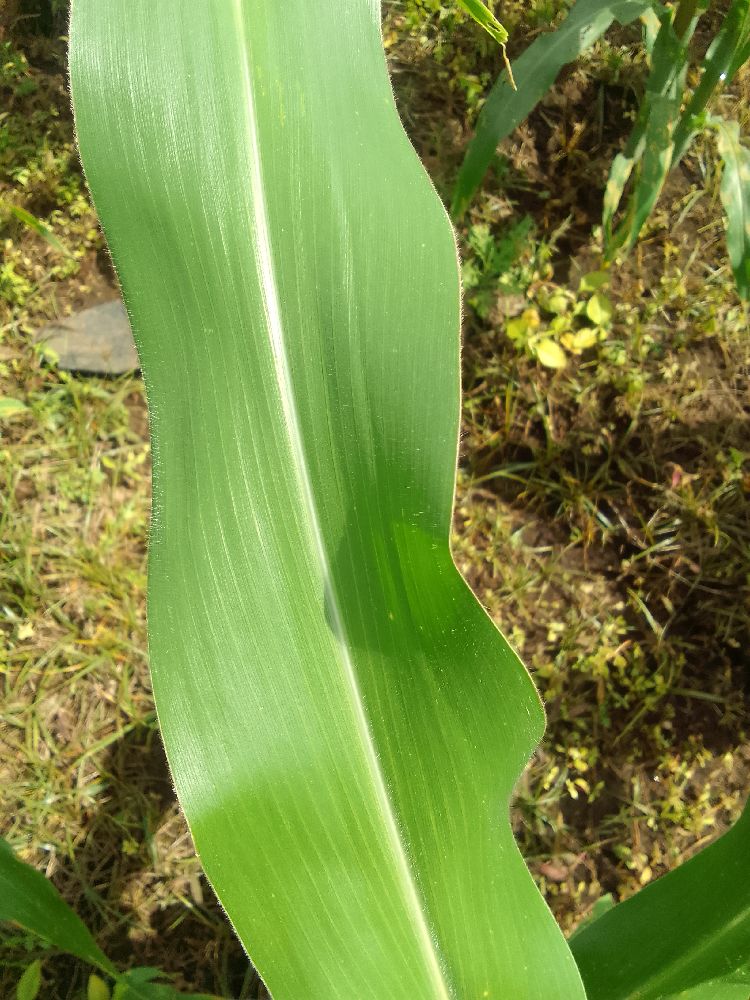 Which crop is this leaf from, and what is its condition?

maize, healthy
